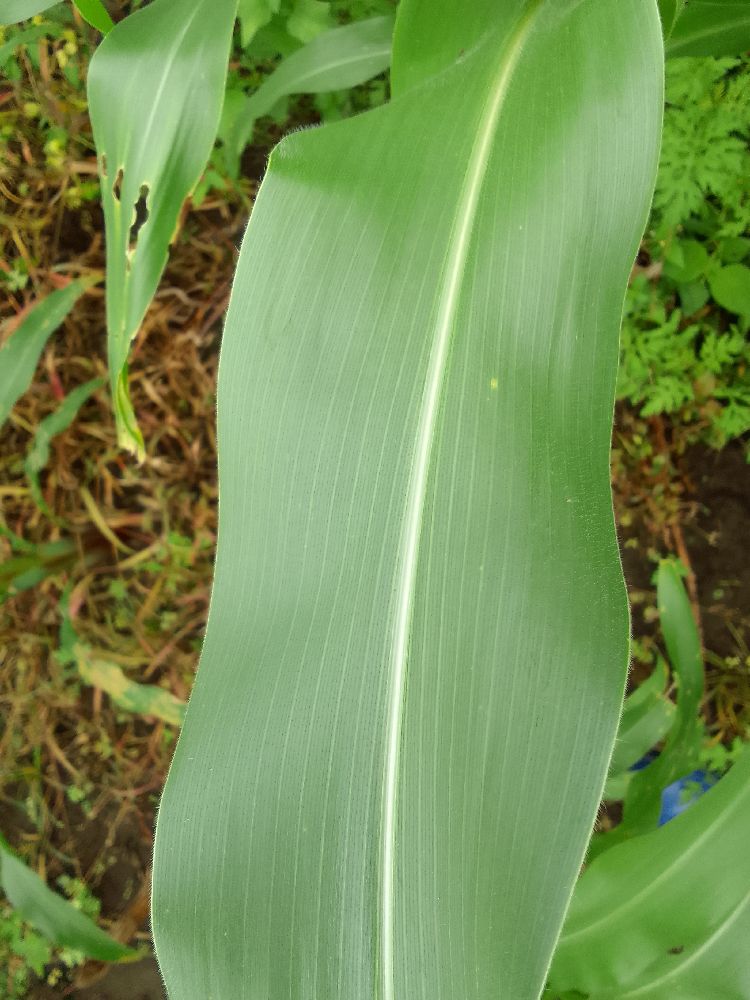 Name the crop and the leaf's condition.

maize, healthy
